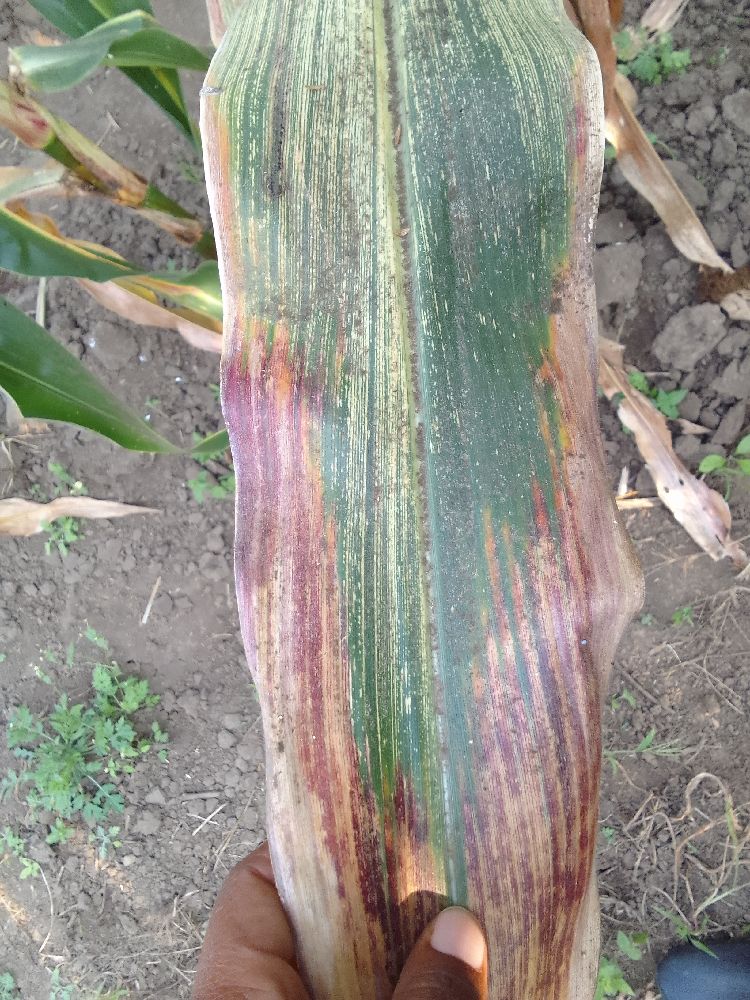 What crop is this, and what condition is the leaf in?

maize, maize streak virus
